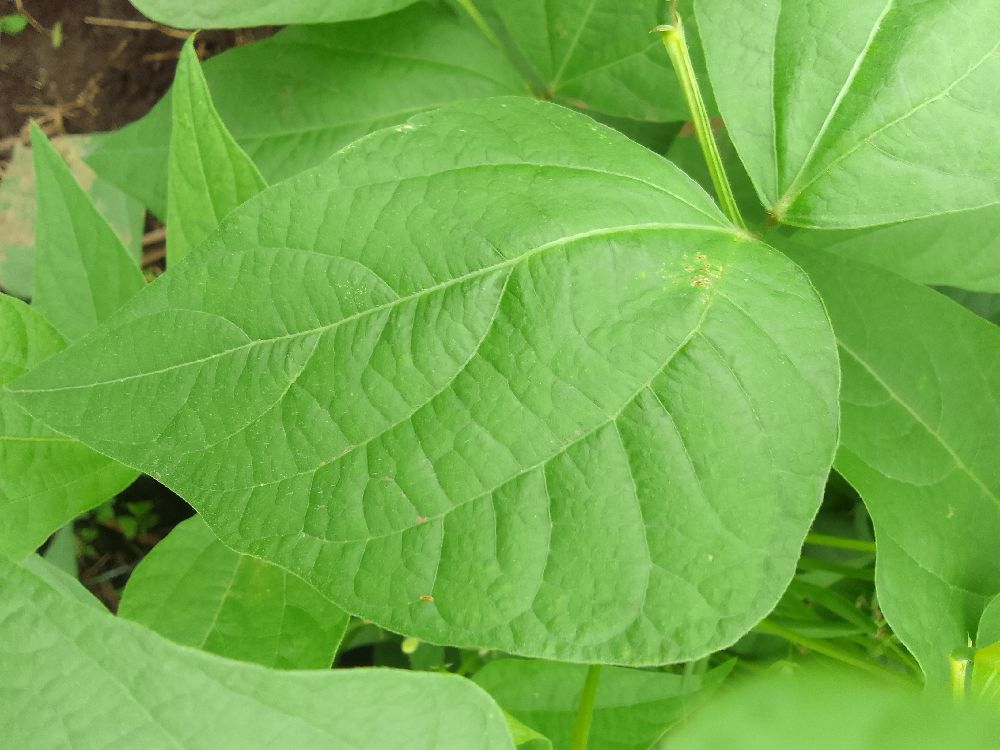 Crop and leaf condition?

common bean, healthy
